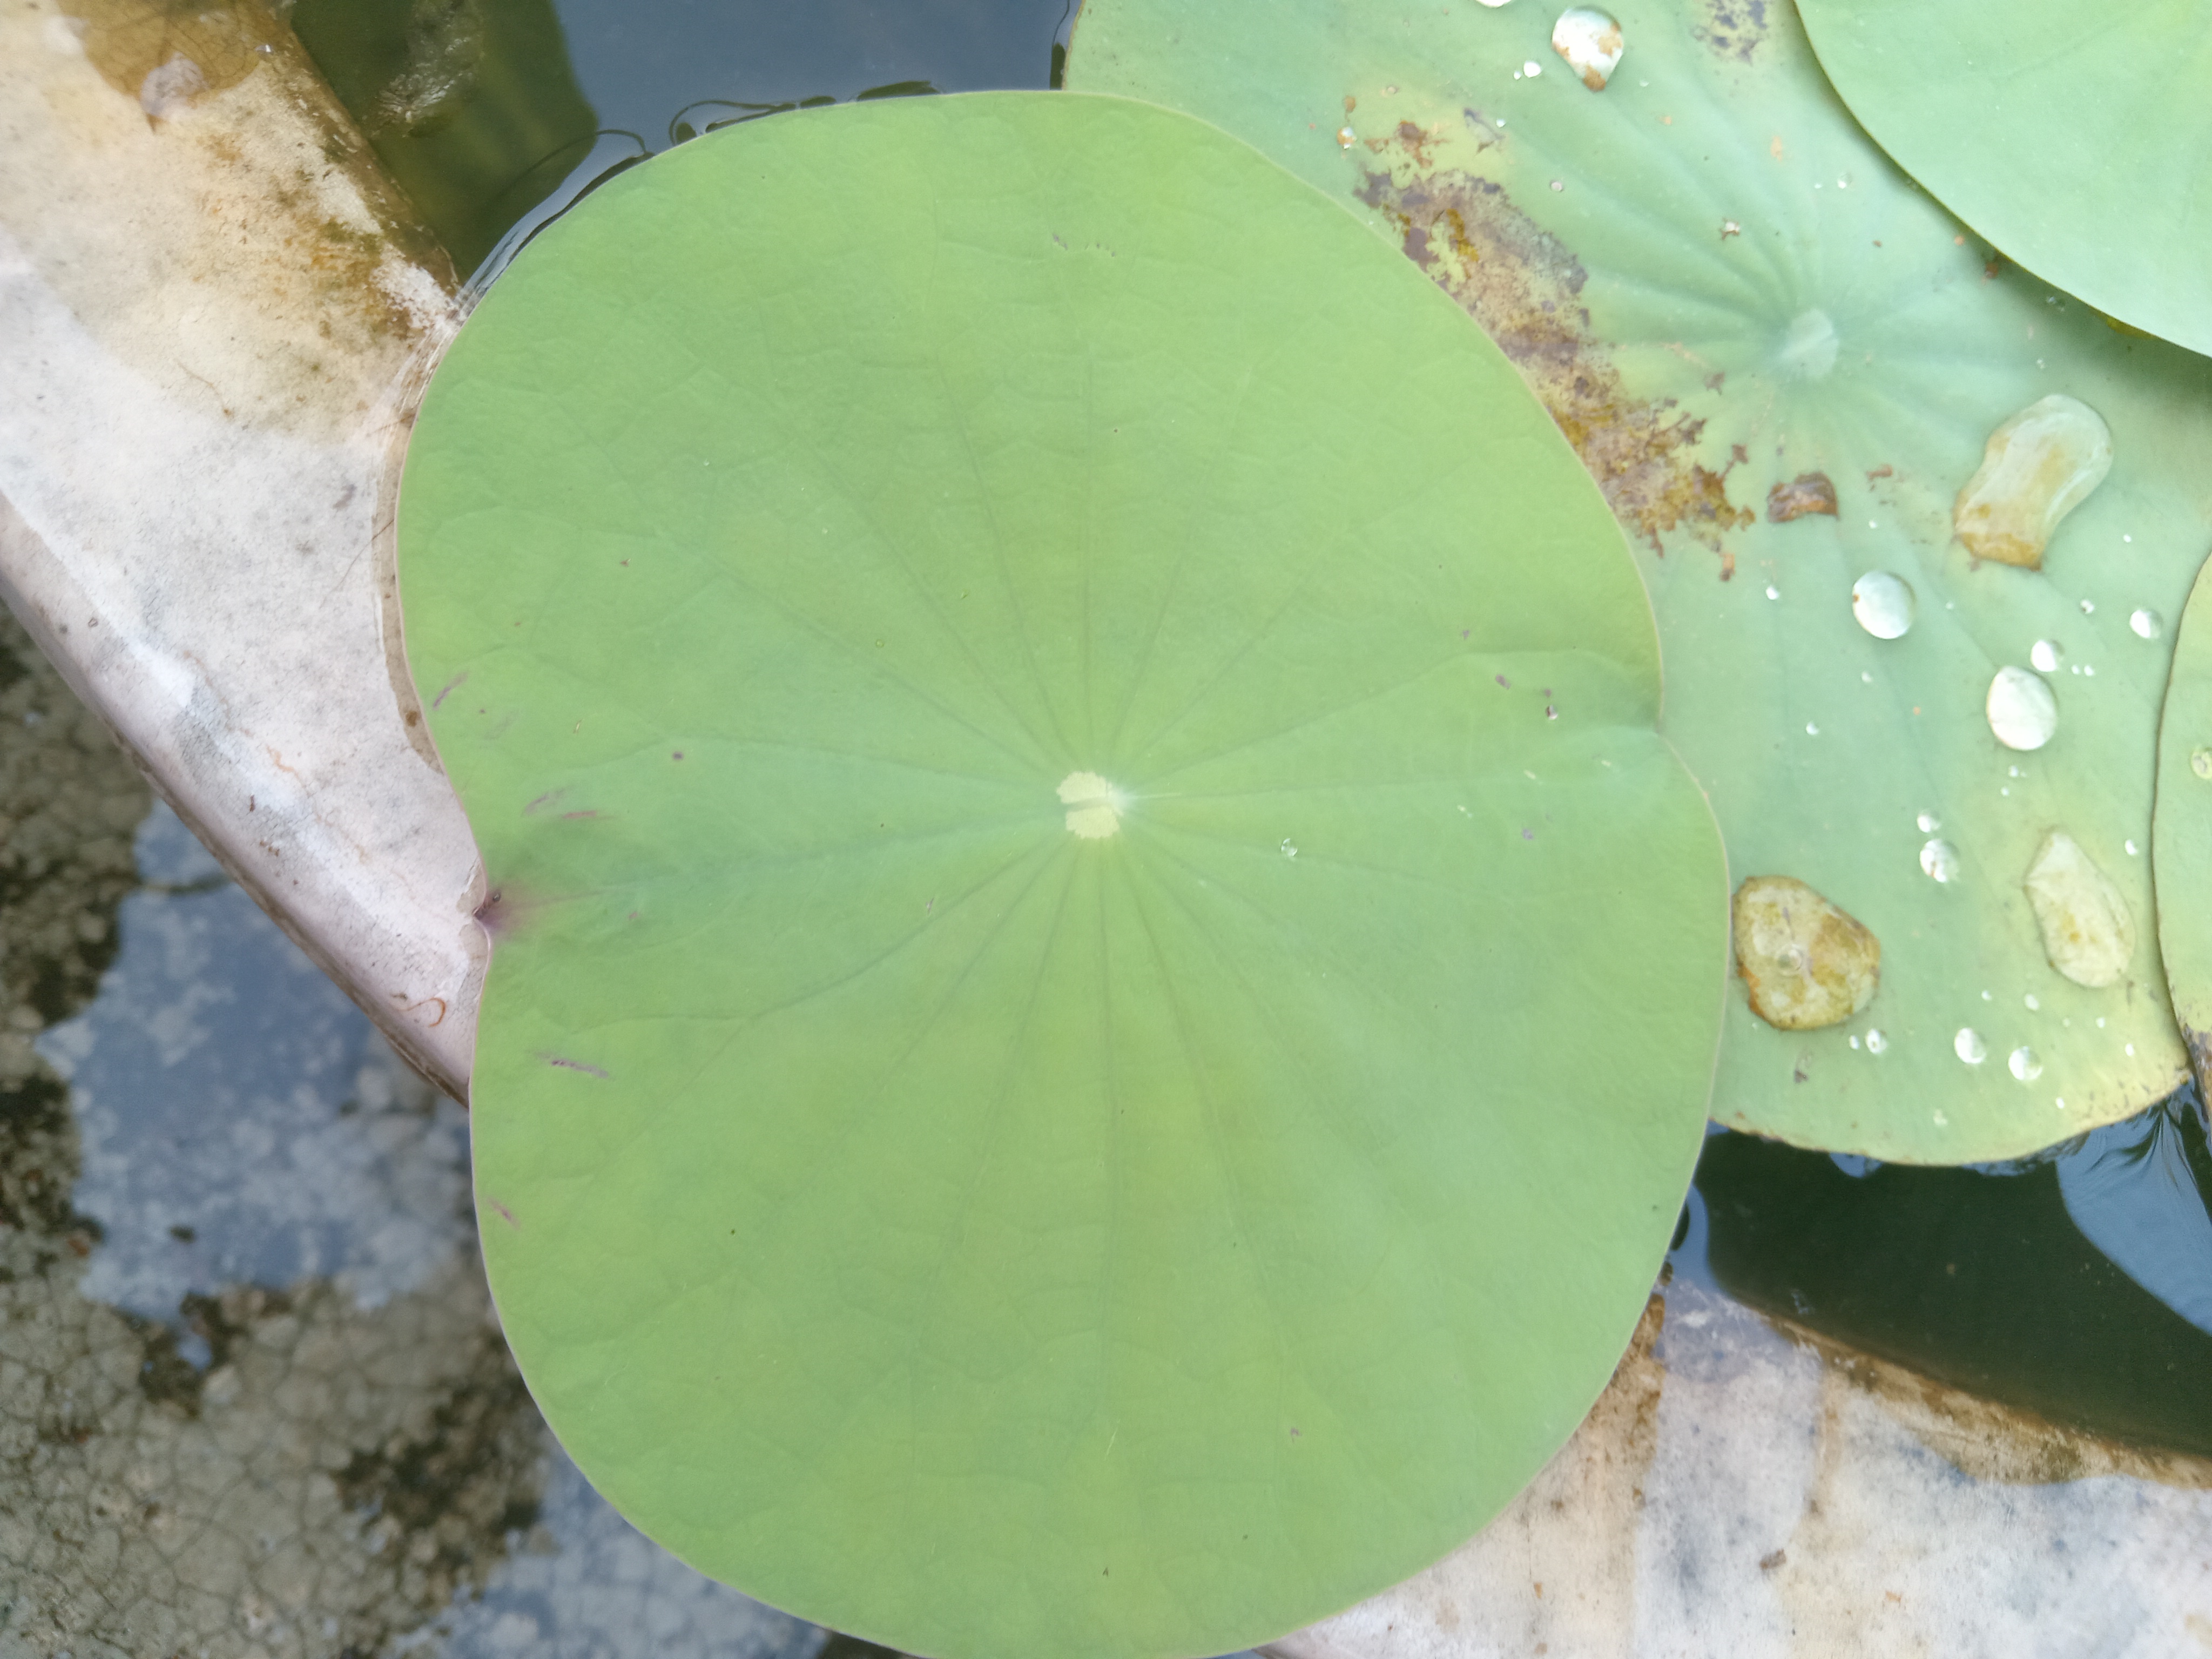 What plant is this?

lotus
